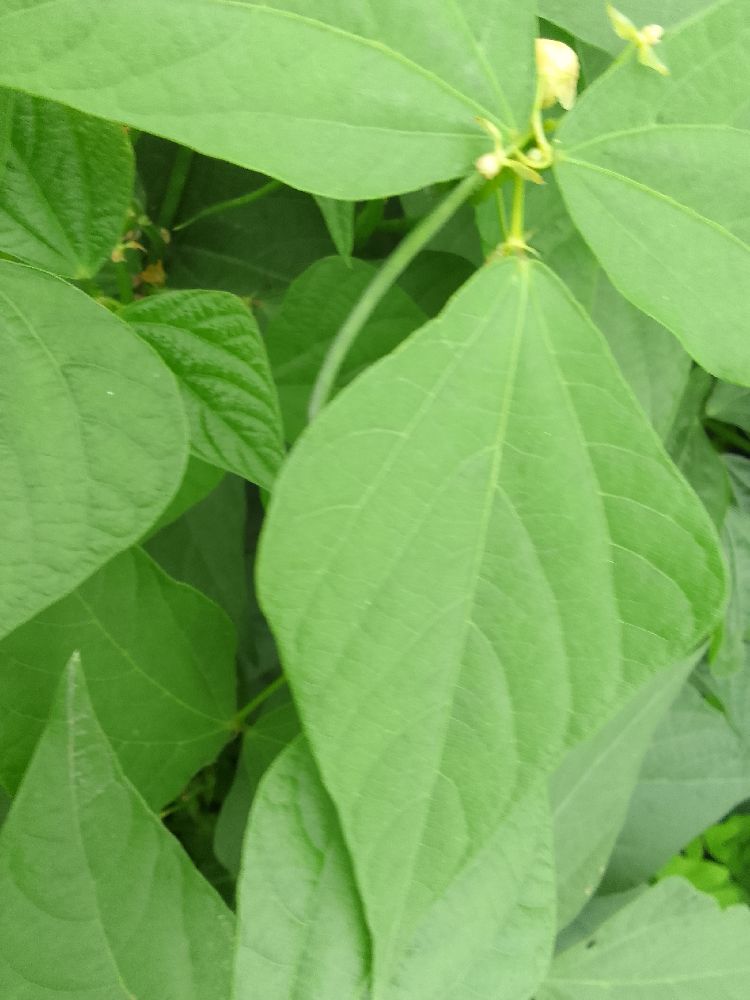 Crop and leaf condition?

common bean, healthy
